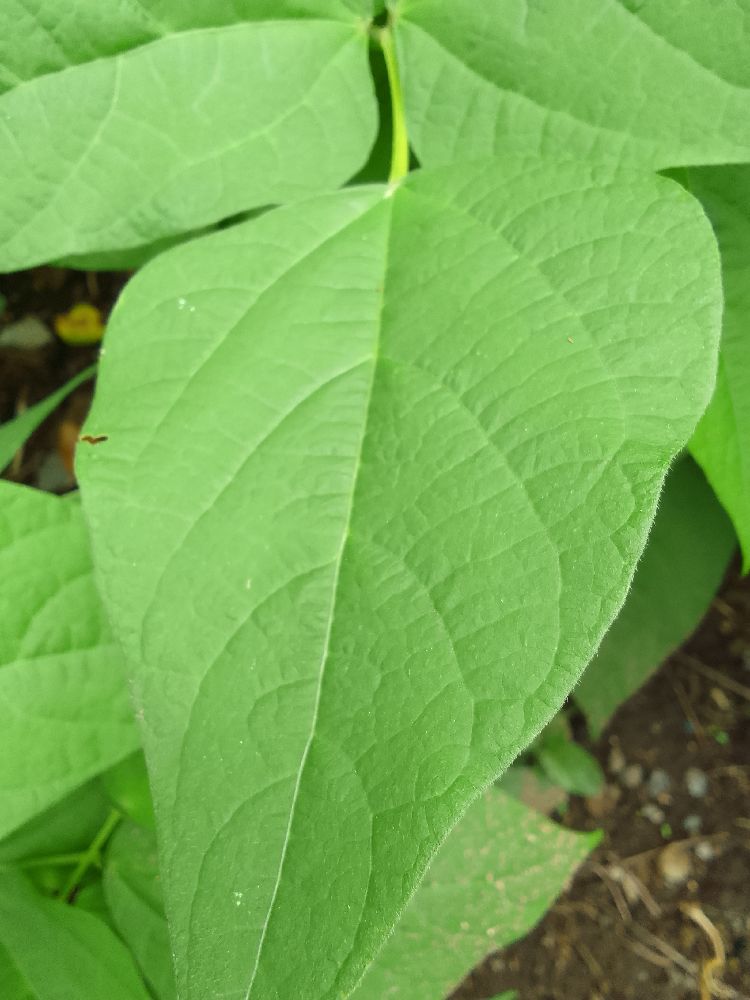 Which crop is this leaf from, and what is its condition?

common bean, healthy
